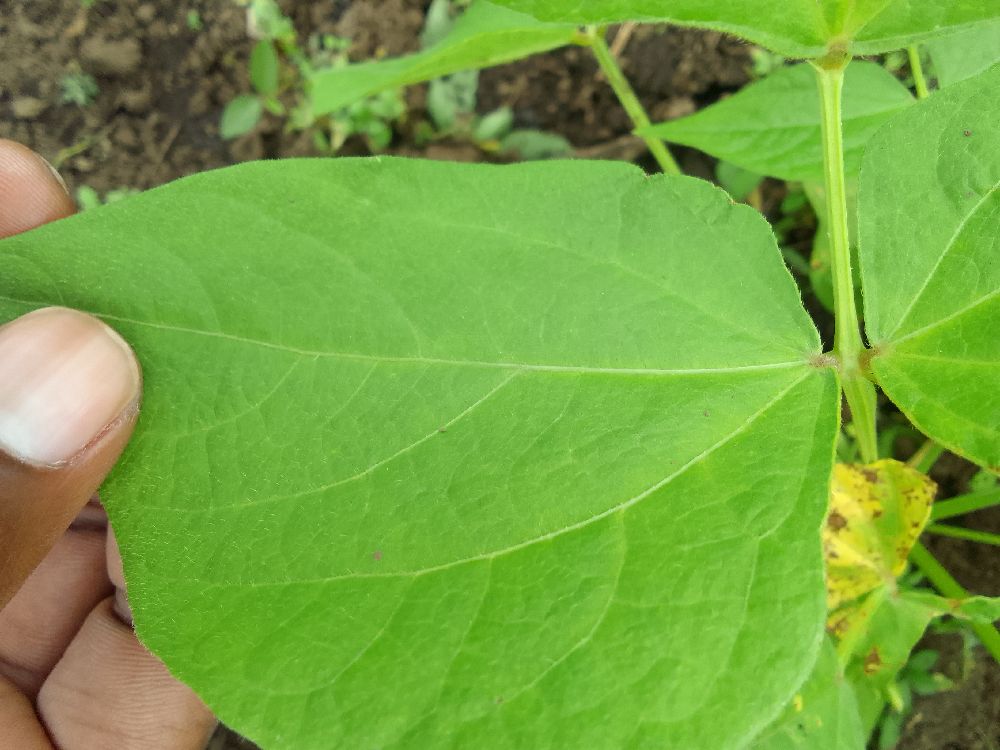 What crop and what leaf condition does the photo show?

common bean, healthy
